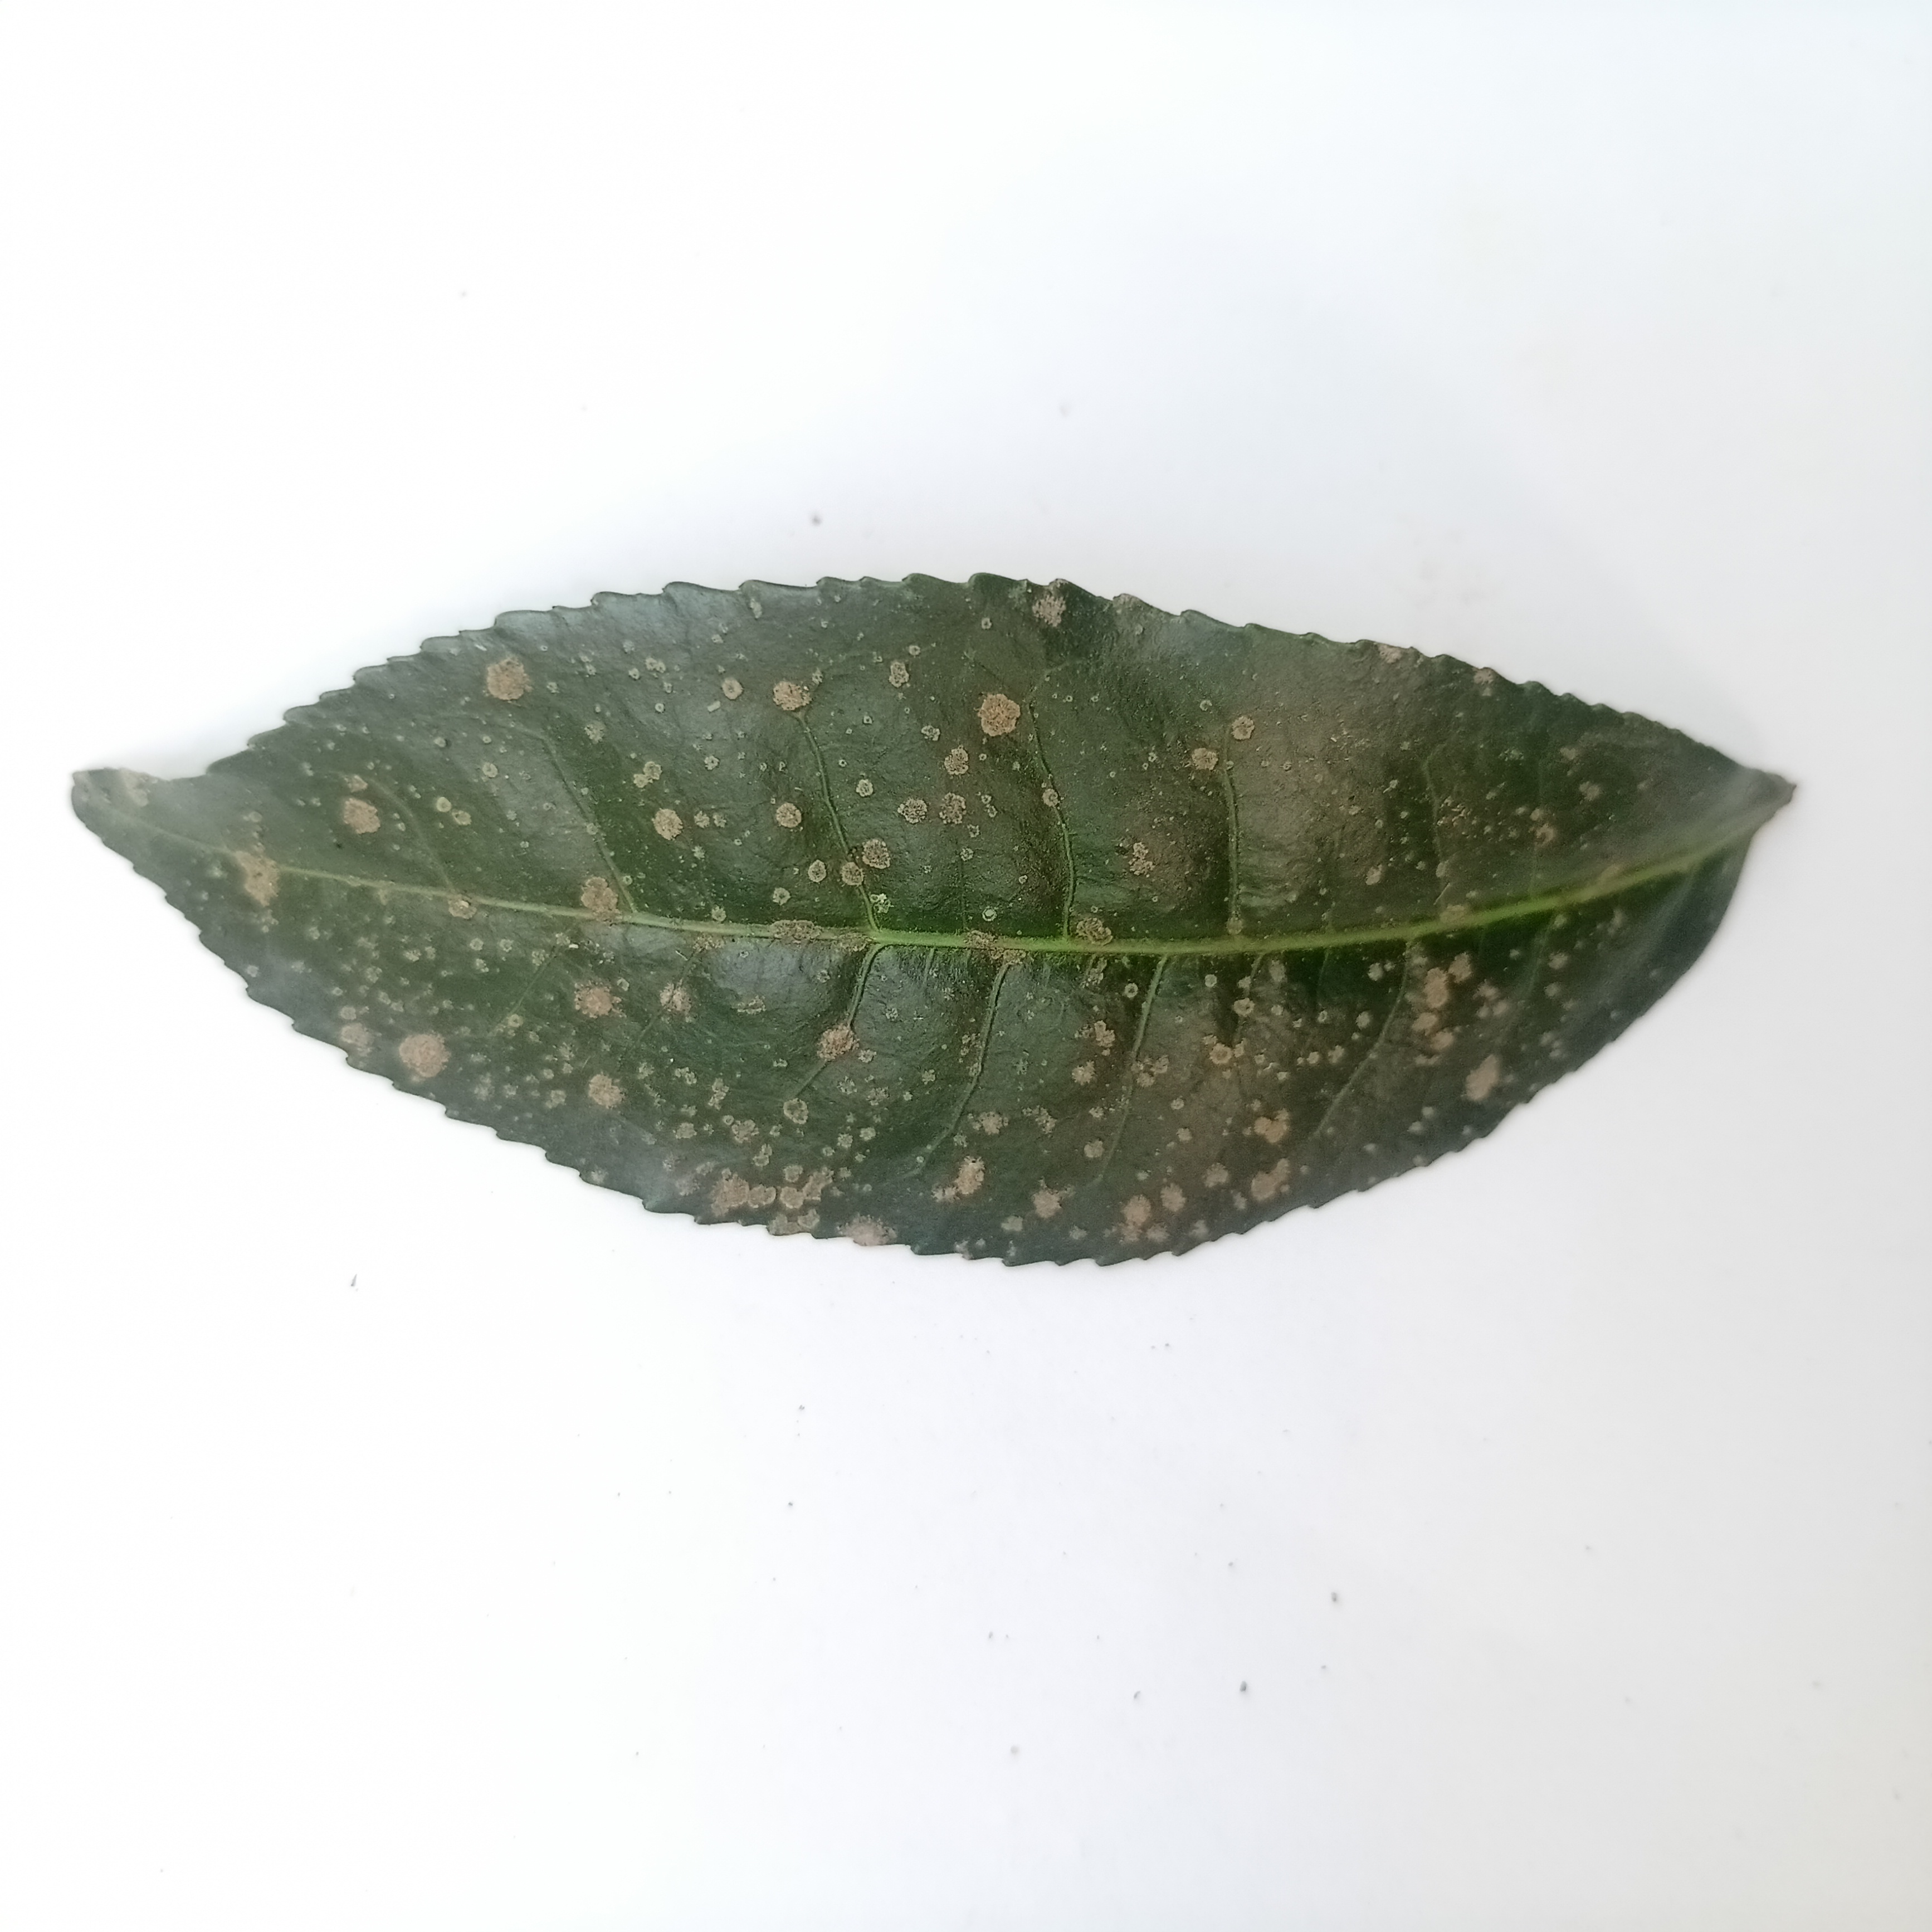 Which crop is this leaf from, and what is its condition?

tea, algal leaf
